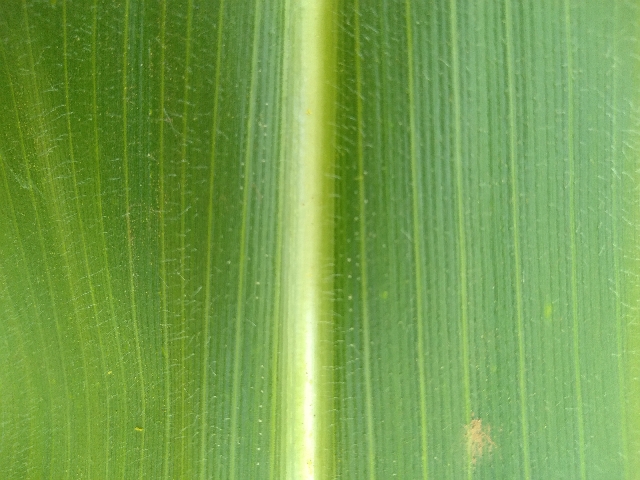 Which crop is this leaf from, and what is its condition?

maize, healthy
